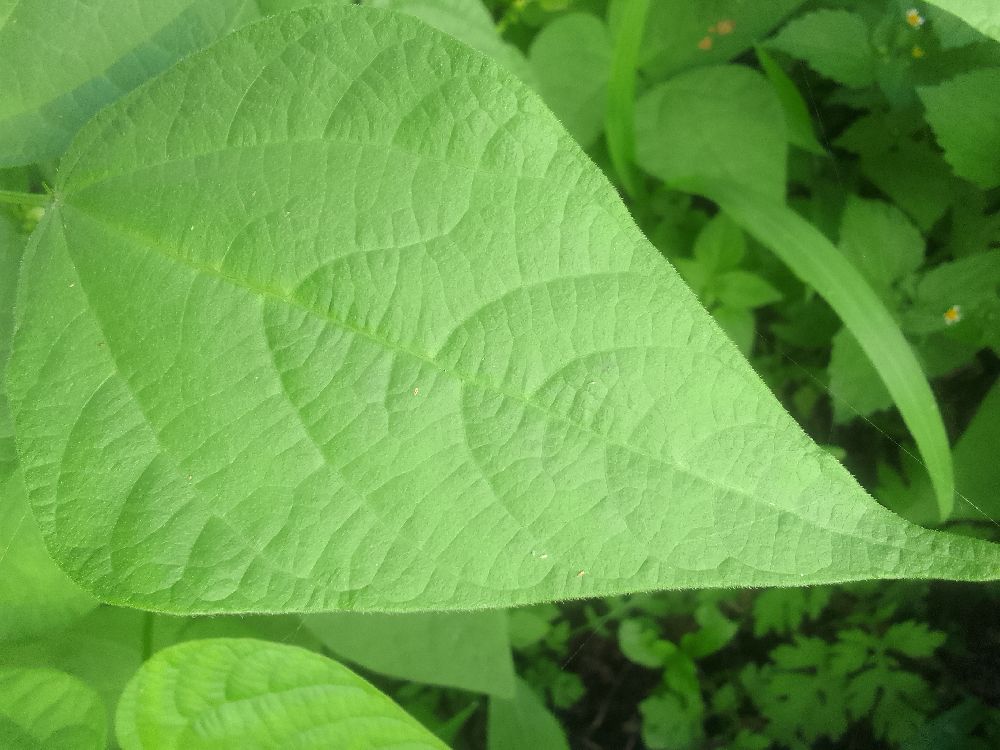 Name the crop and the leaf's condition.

common bean, healthy
